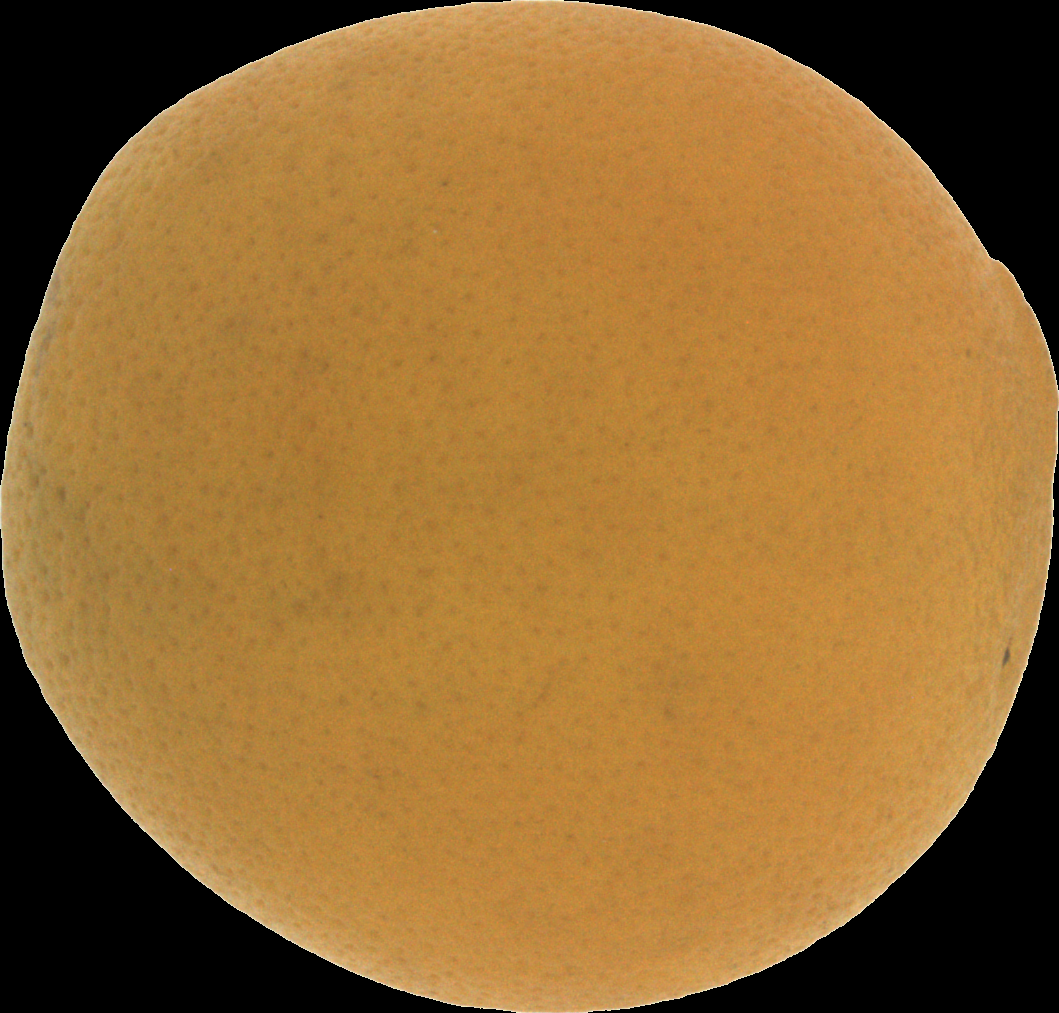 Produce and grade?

orange, bad
